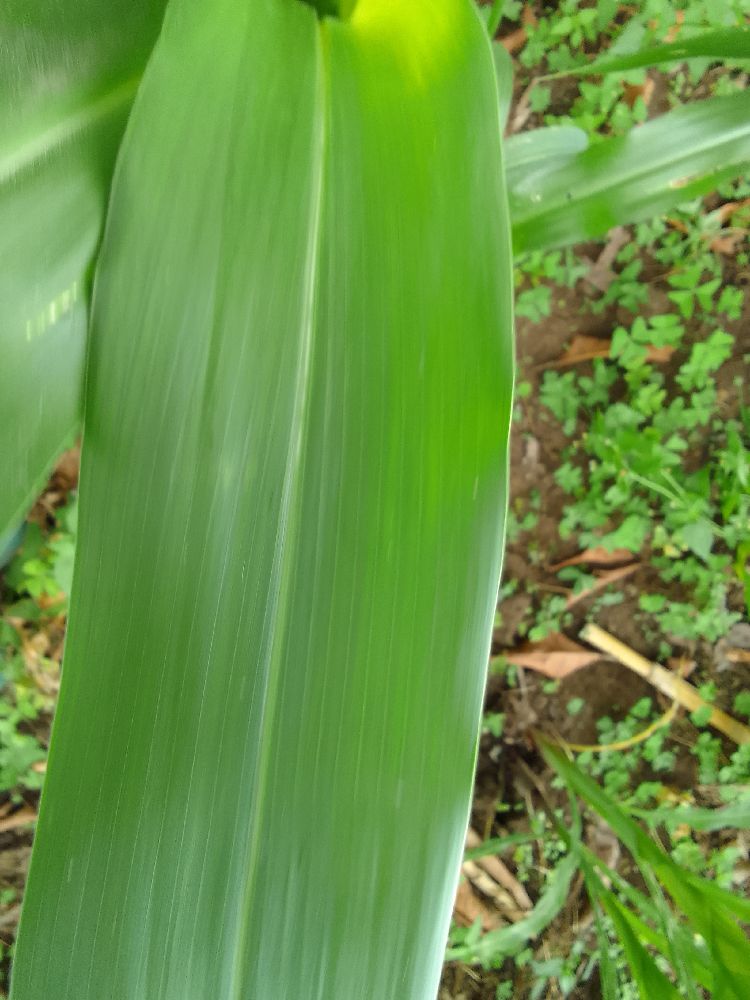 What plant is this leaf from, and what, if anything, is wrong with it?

maize, healthy
